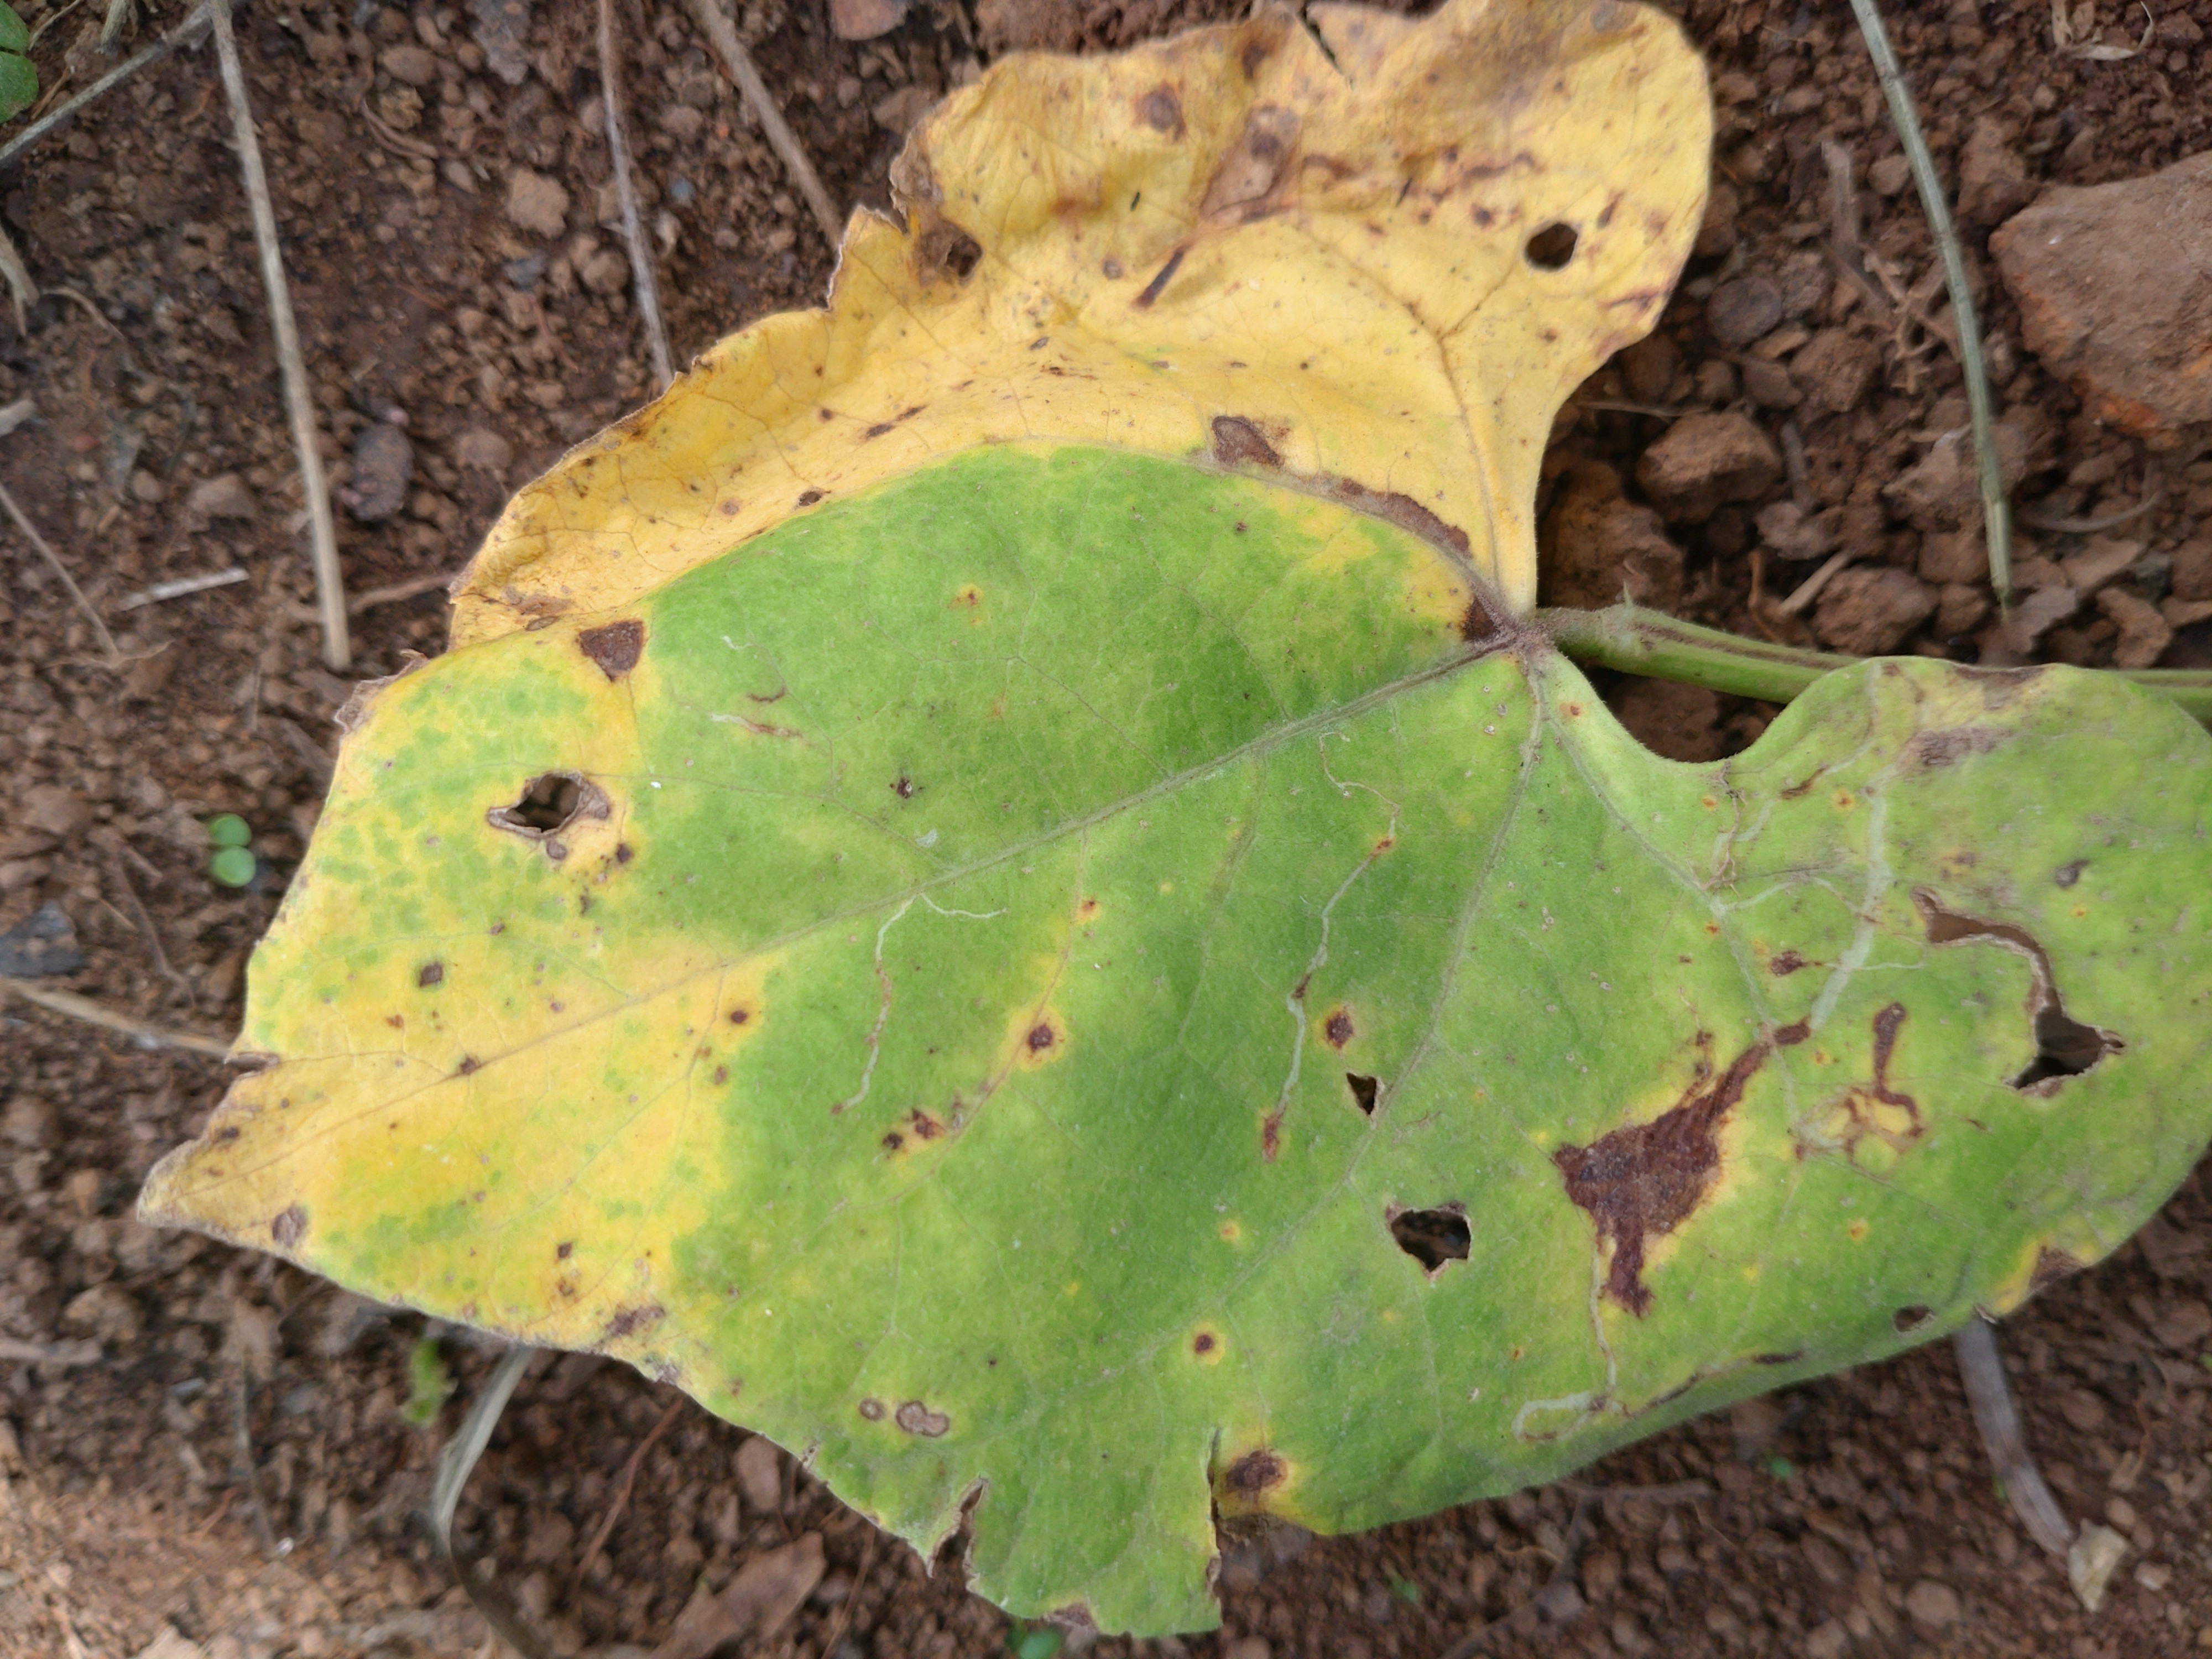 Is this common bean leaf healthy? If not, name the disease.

rust
